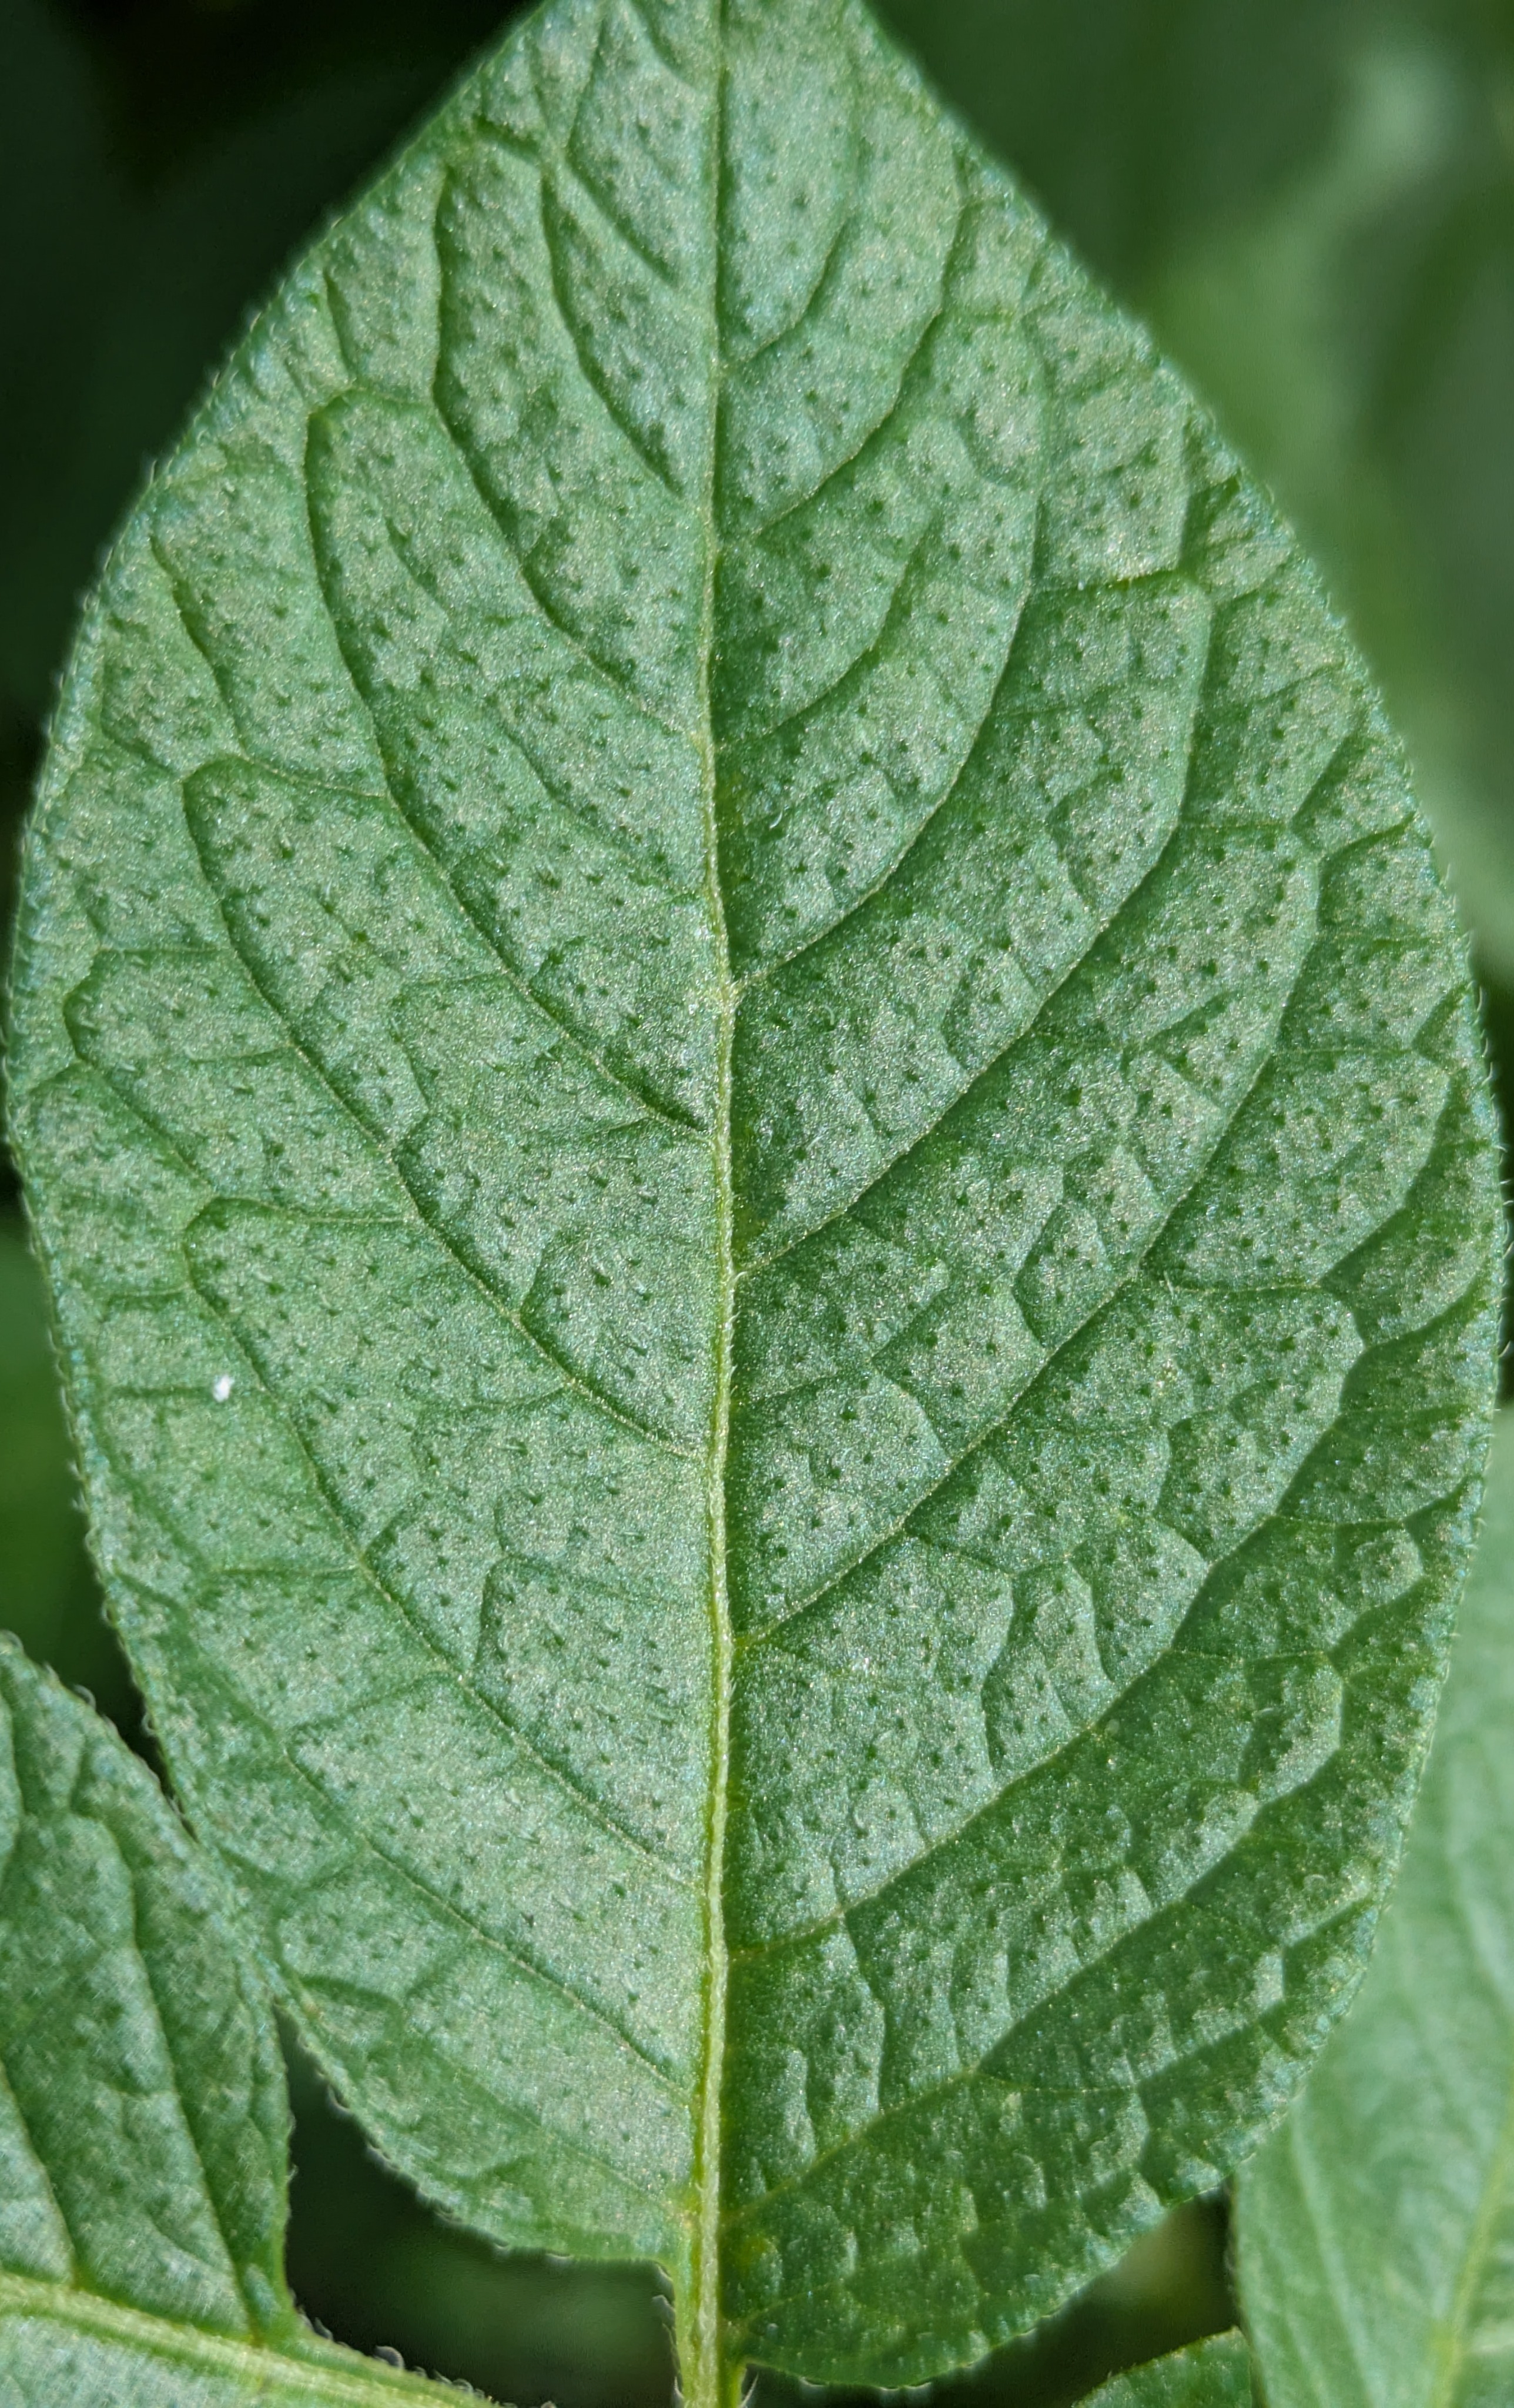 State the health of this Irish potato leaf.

healthy
